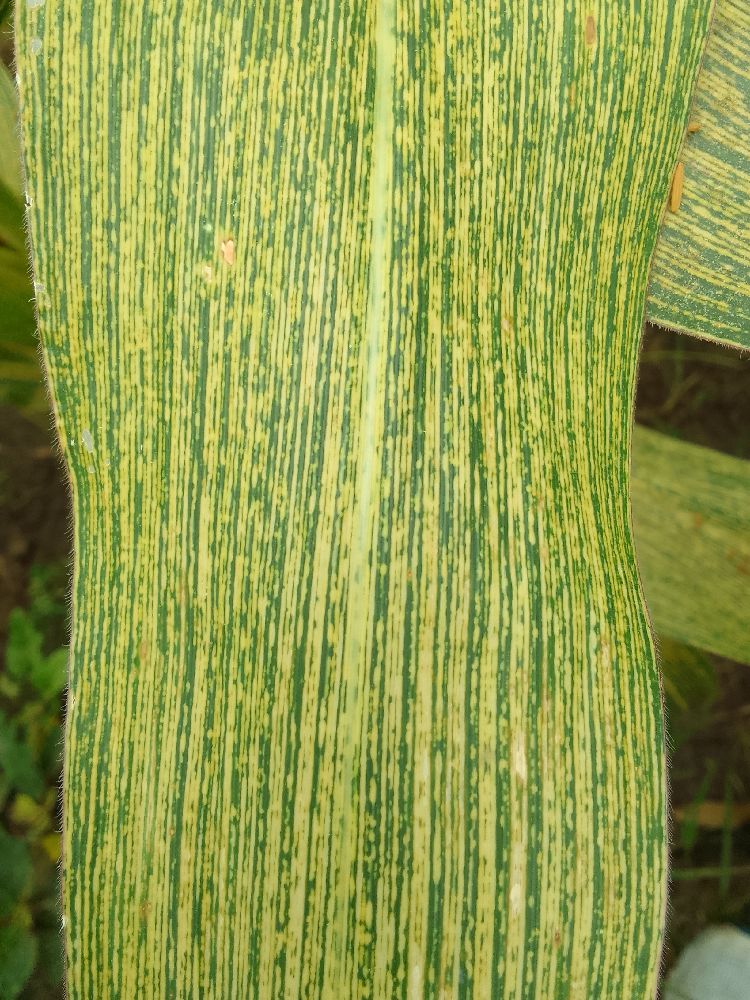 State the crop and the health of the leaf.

maize, maize streak virus
